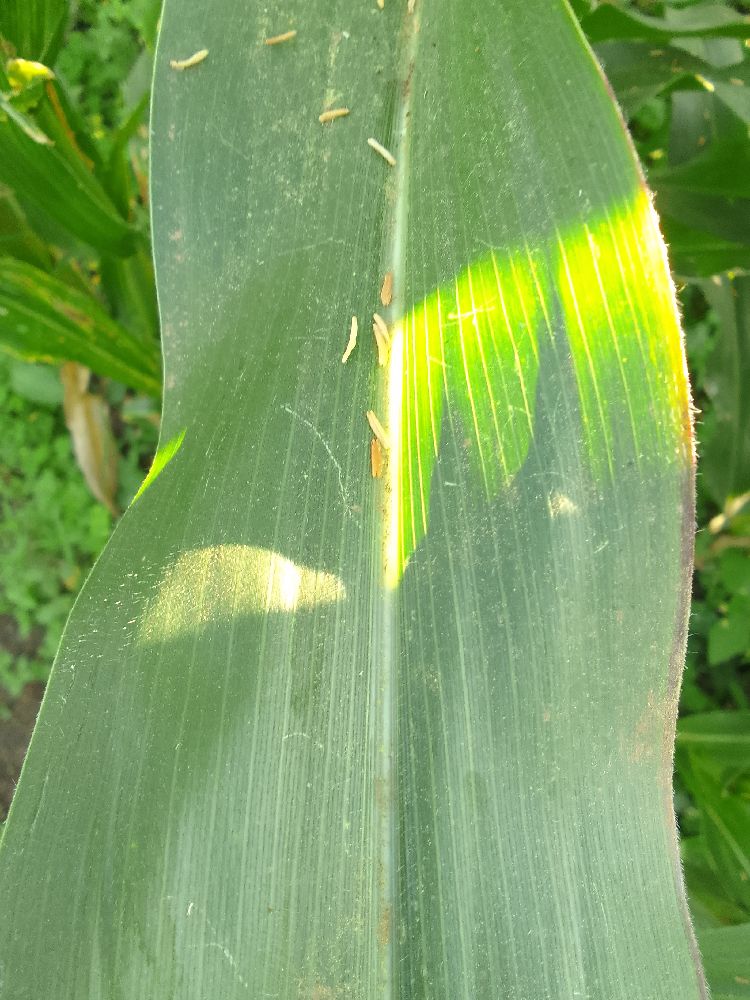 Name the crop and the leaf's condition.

maize, healthy
